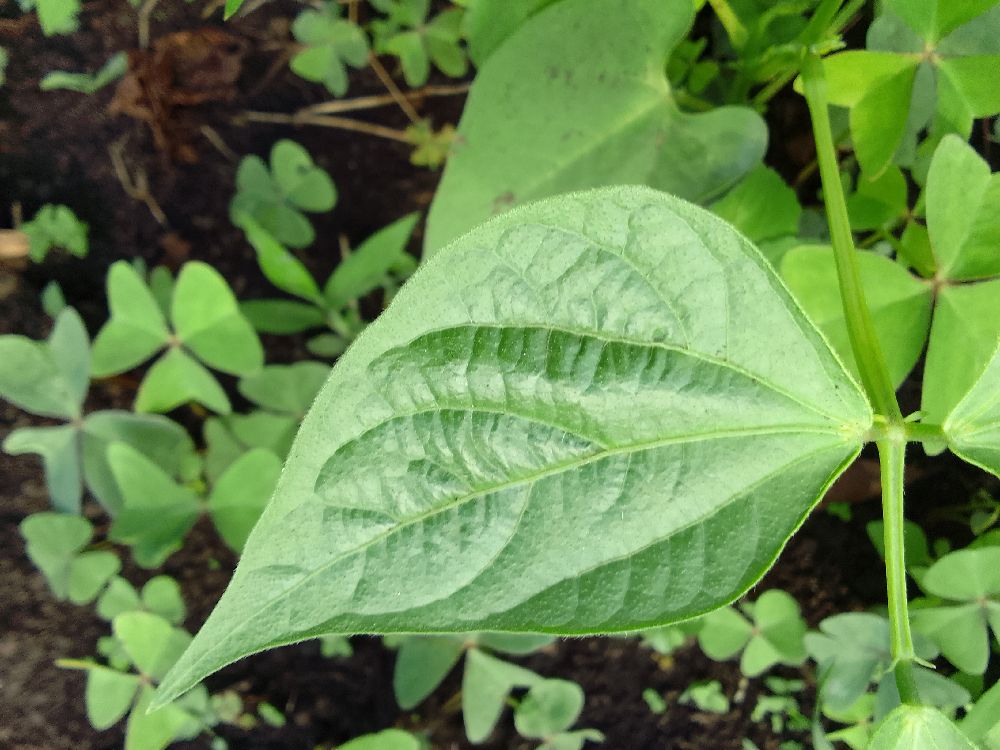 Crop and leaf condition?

common bean, healthy
